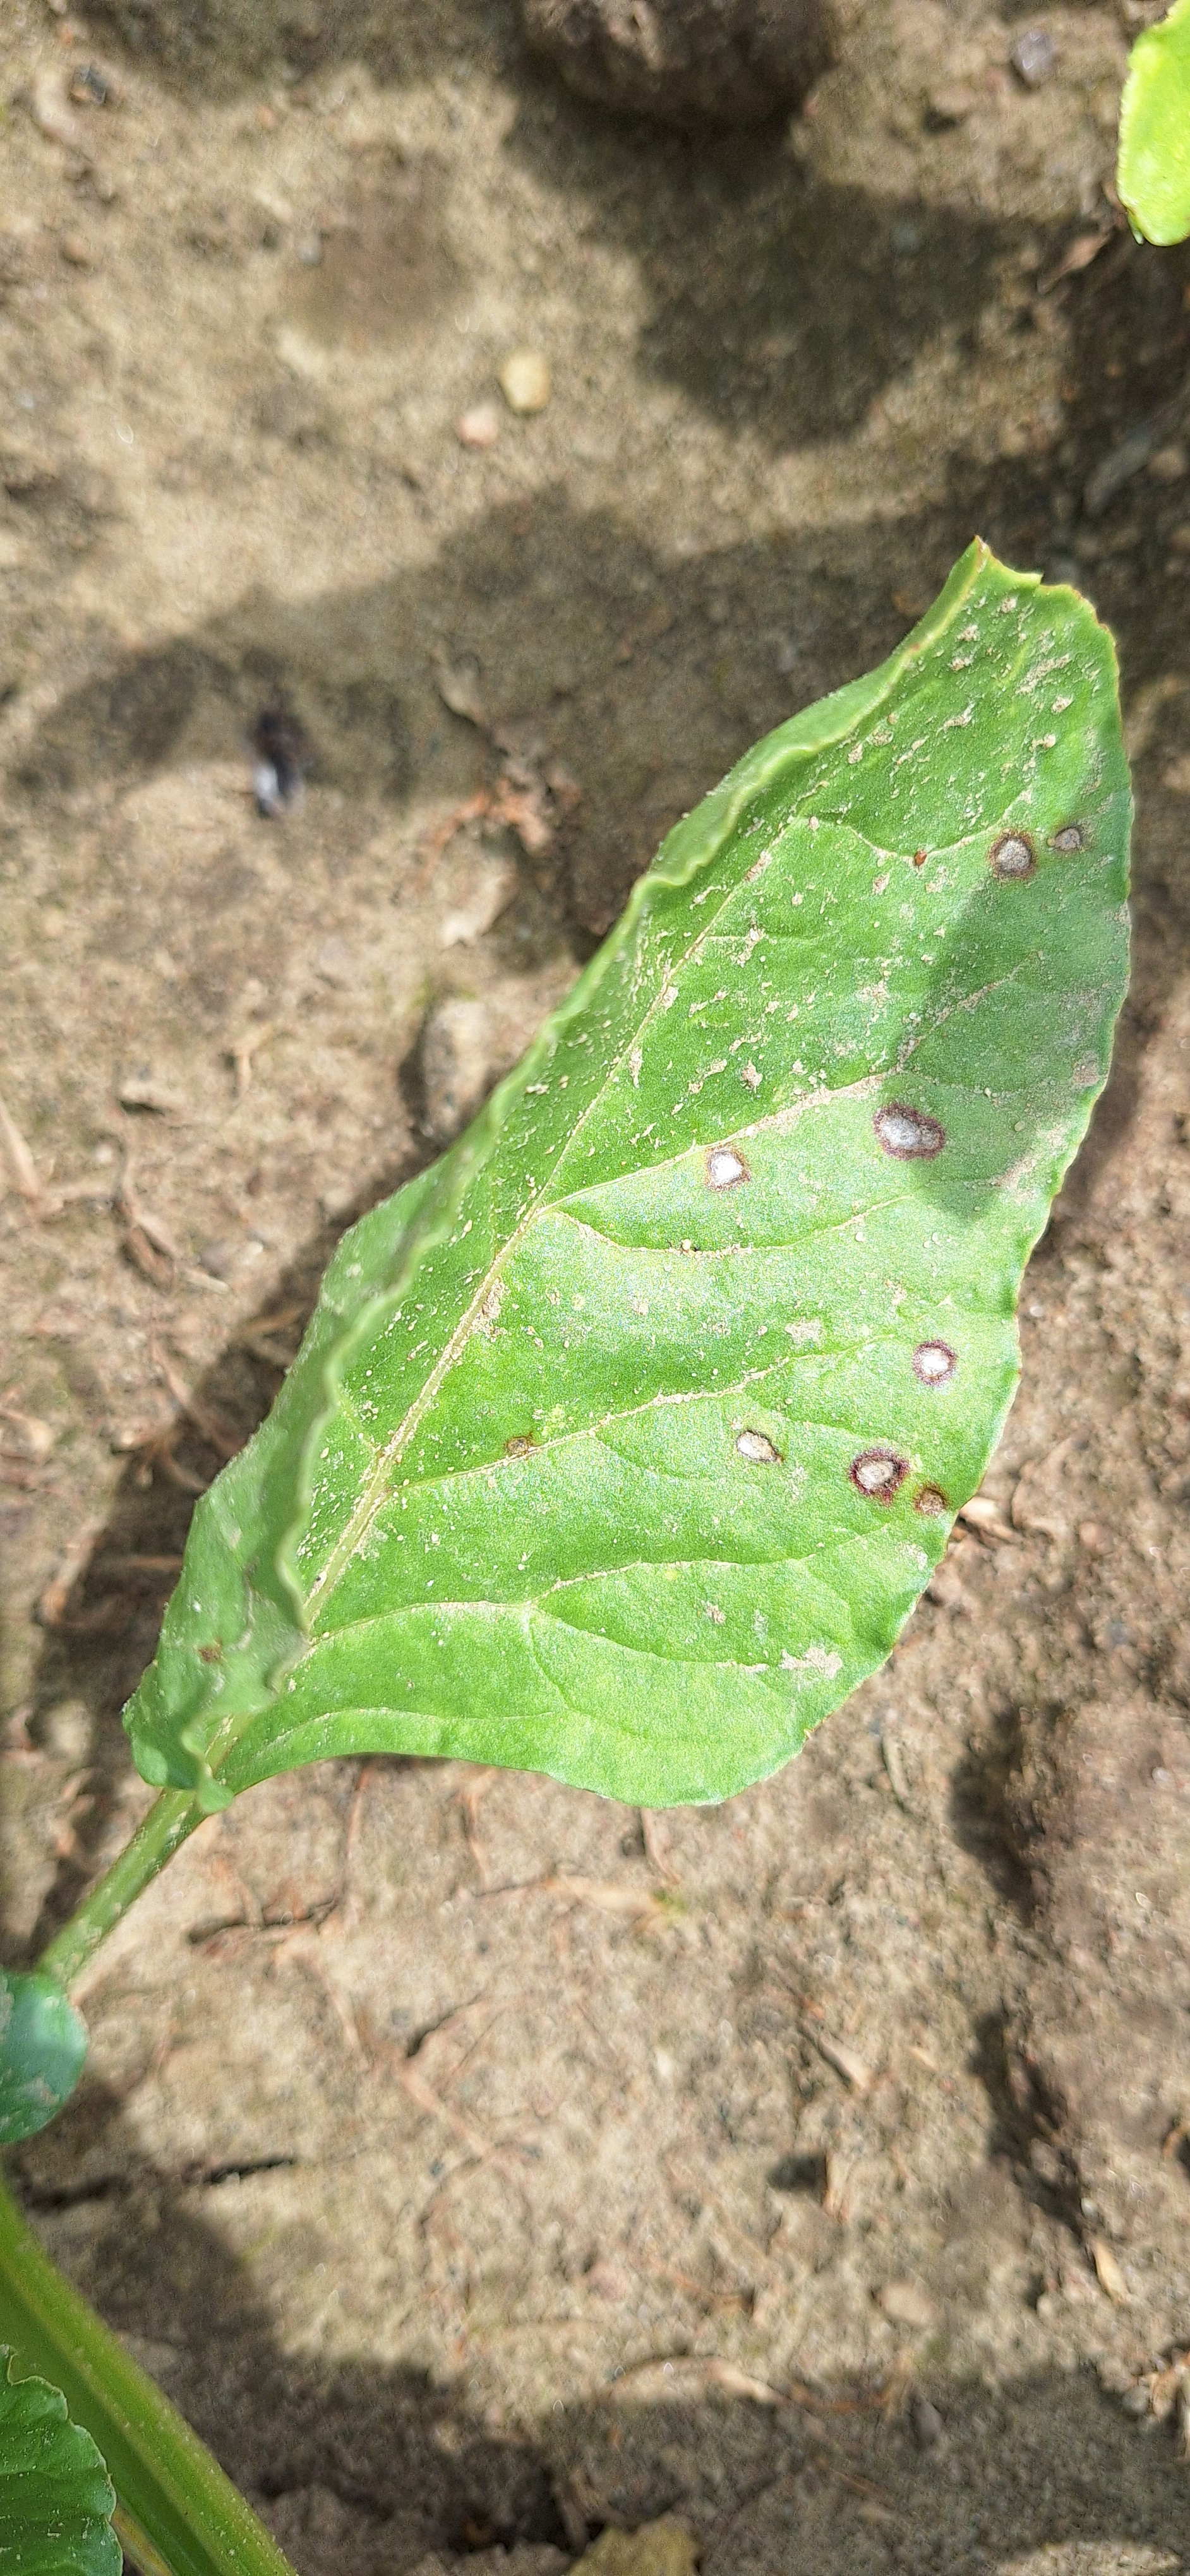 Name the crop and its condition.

beet, cercospora
